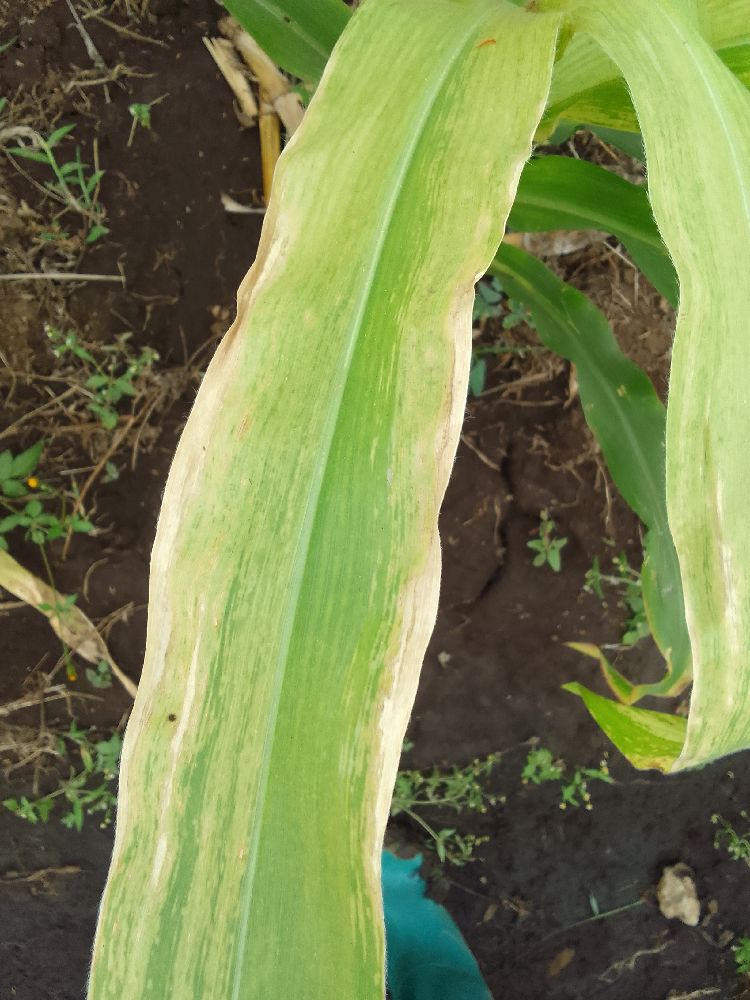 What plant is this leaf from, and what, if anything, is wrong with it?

maize, maize lethal necrosis
